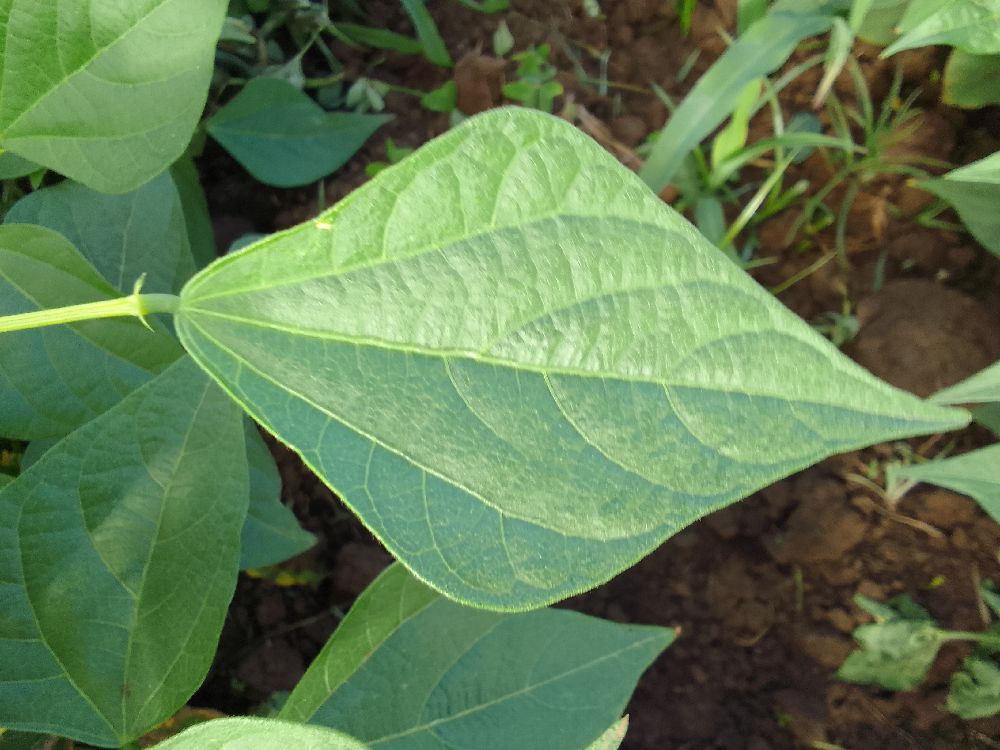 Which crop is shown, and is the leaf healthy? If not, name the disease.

common bean, healthy
